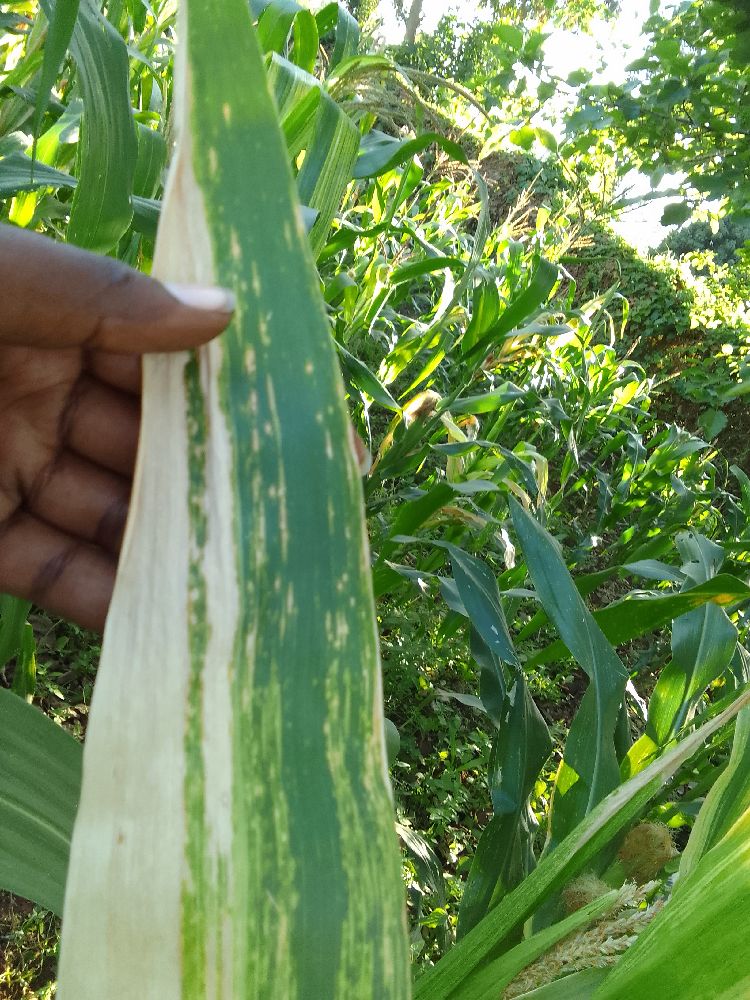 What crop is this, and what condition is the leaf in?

maize, maize lethal necrosis
